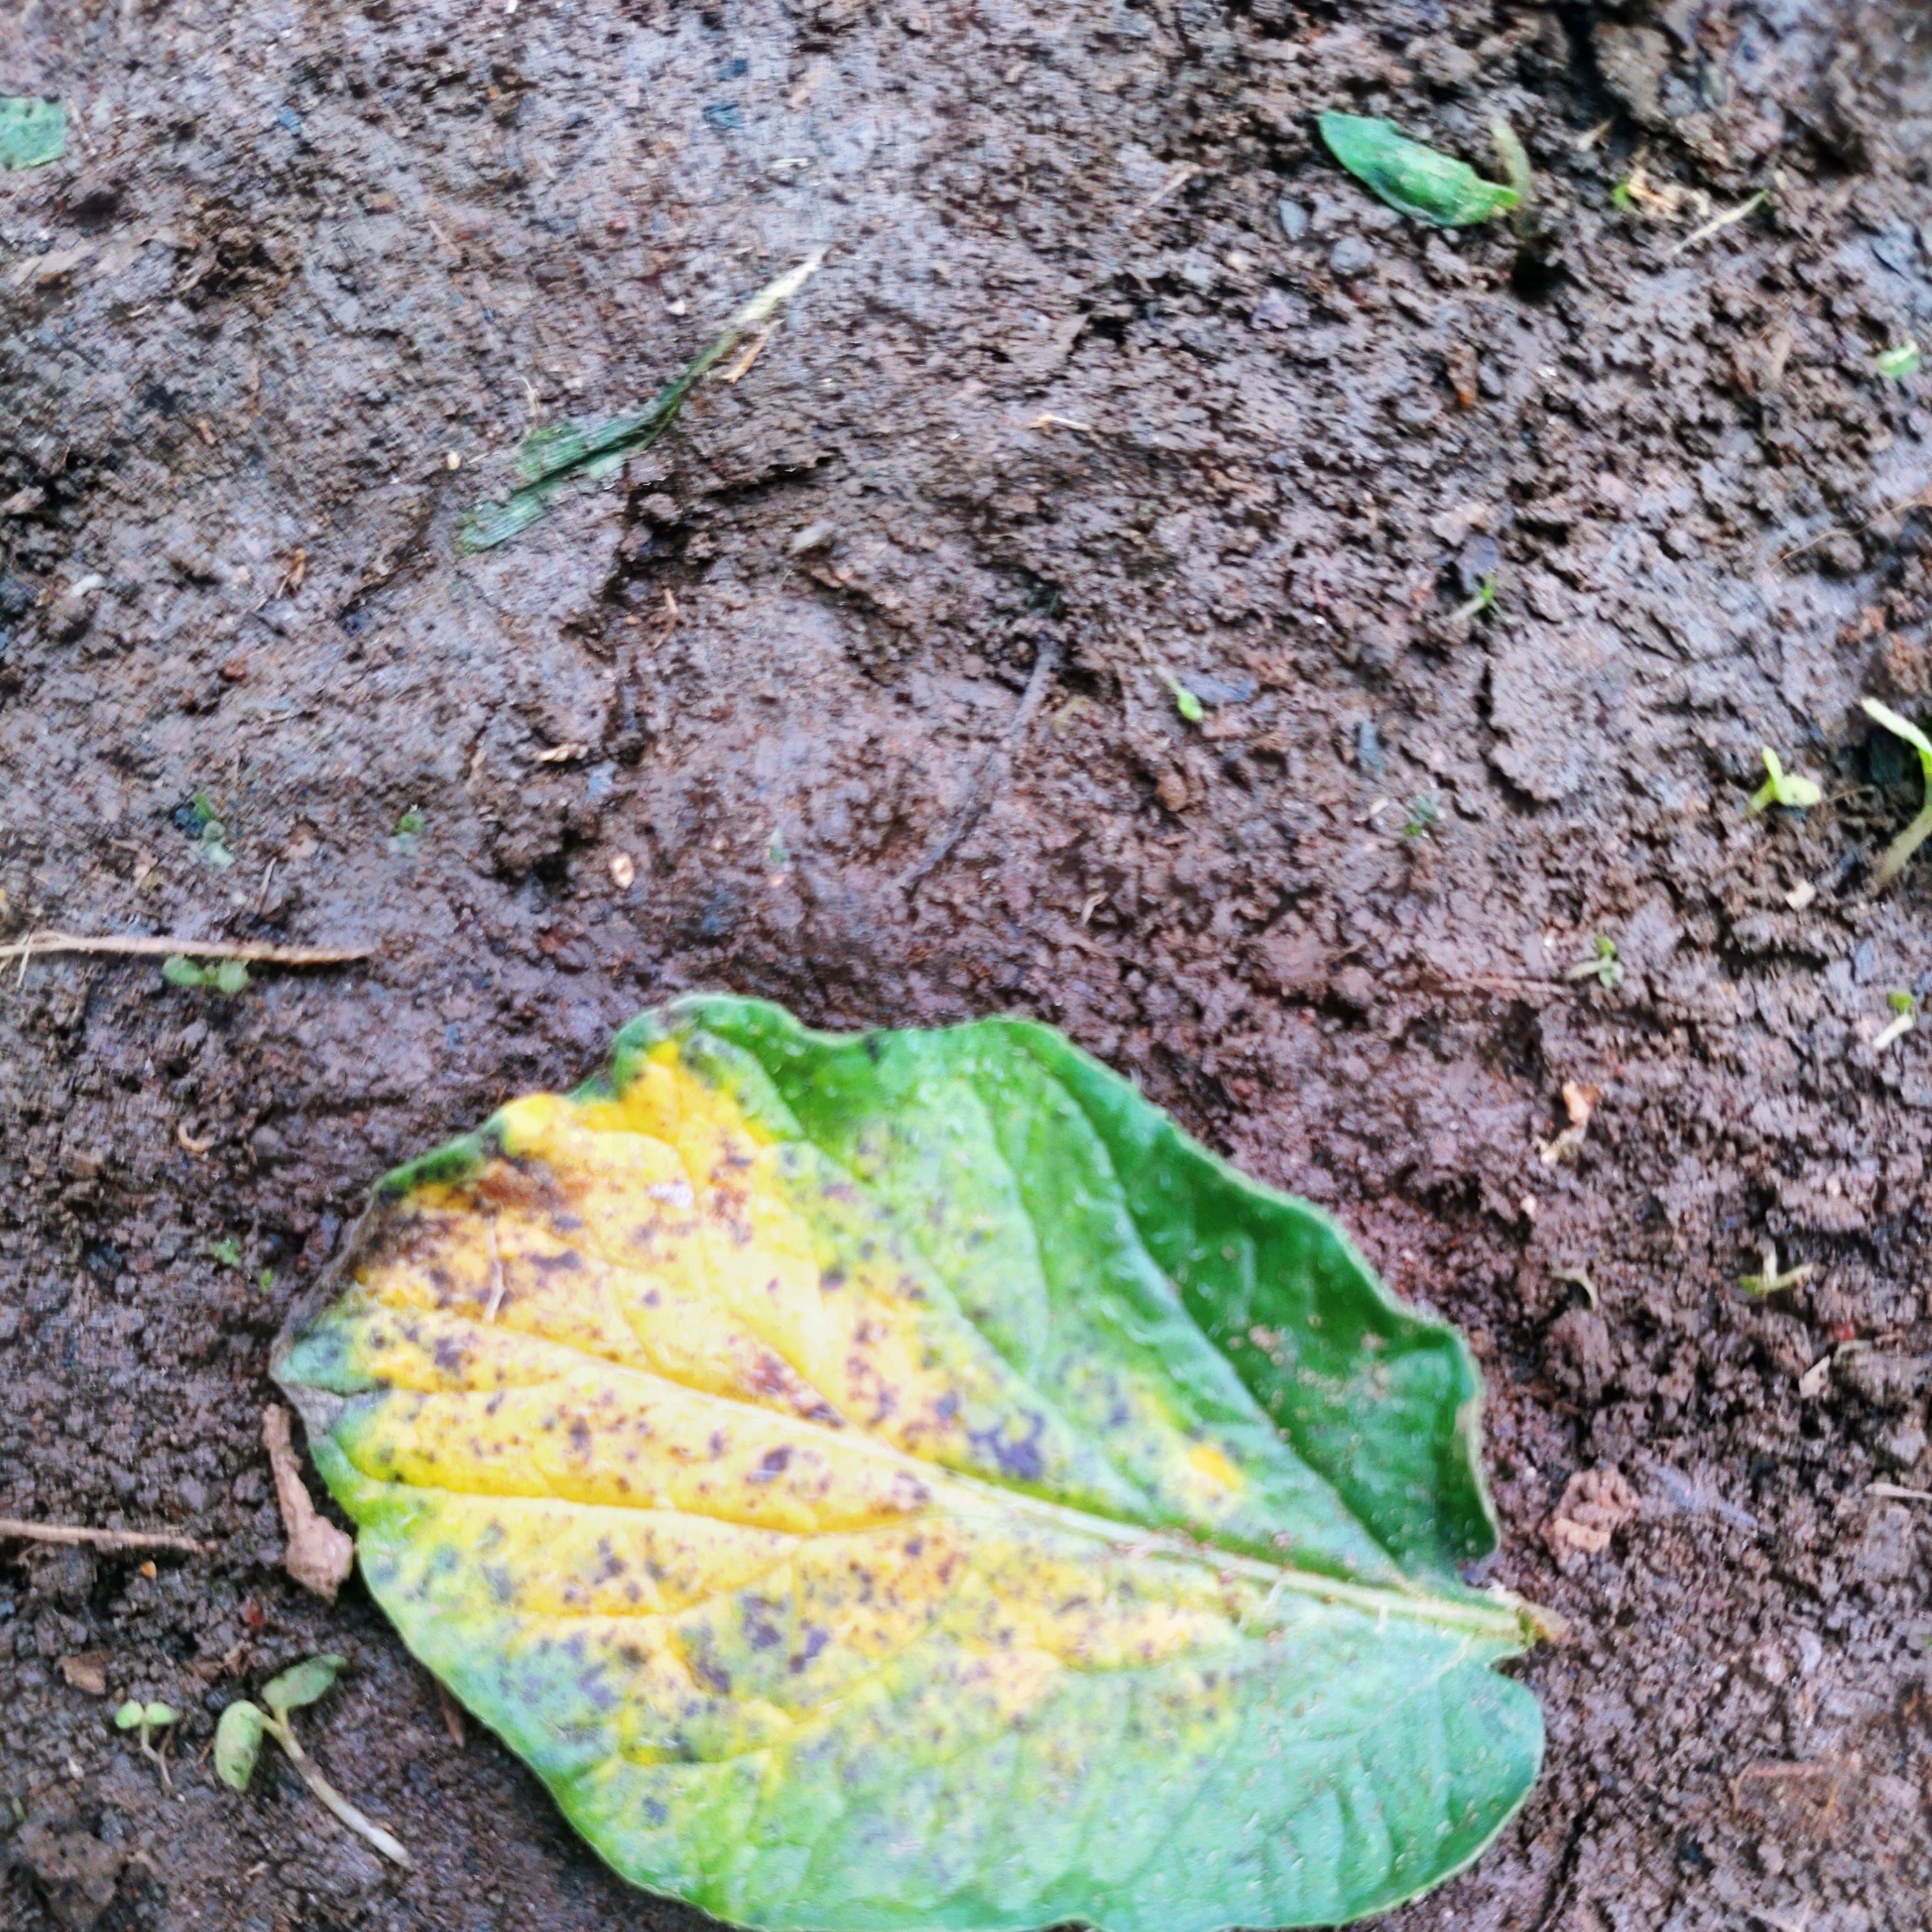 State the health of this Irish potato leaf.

late blight
